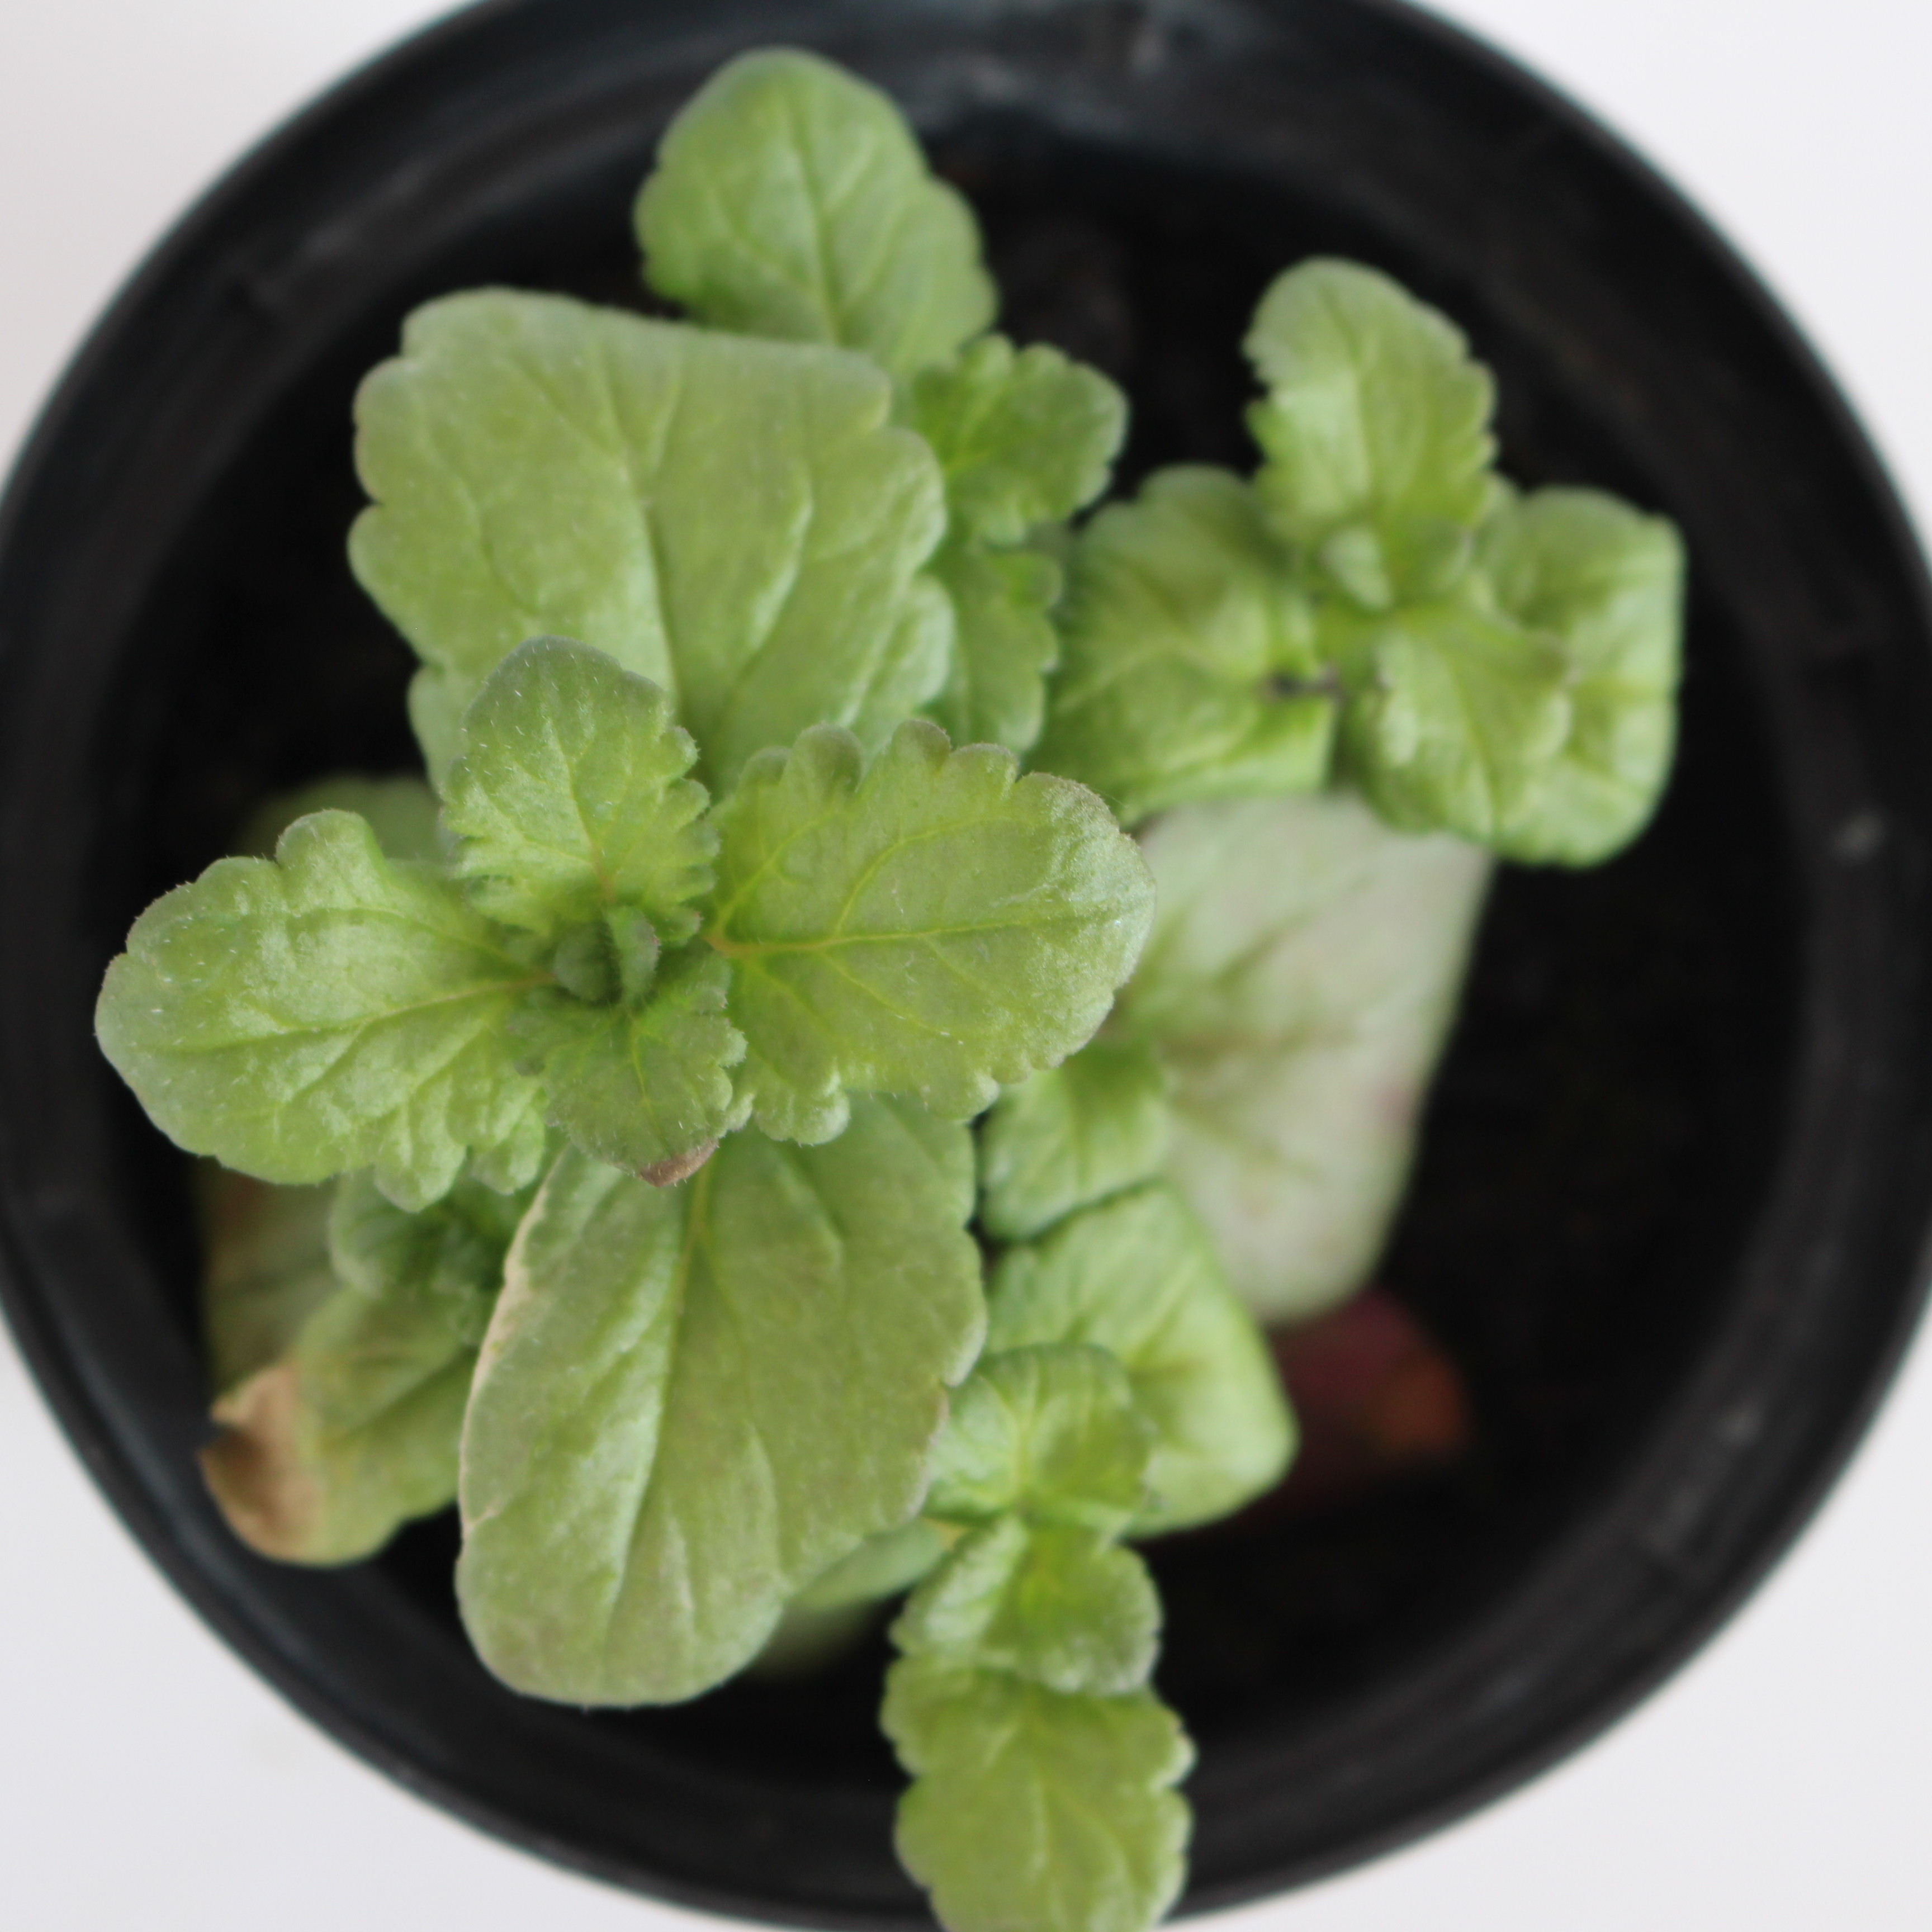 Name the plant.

Veronica persica
